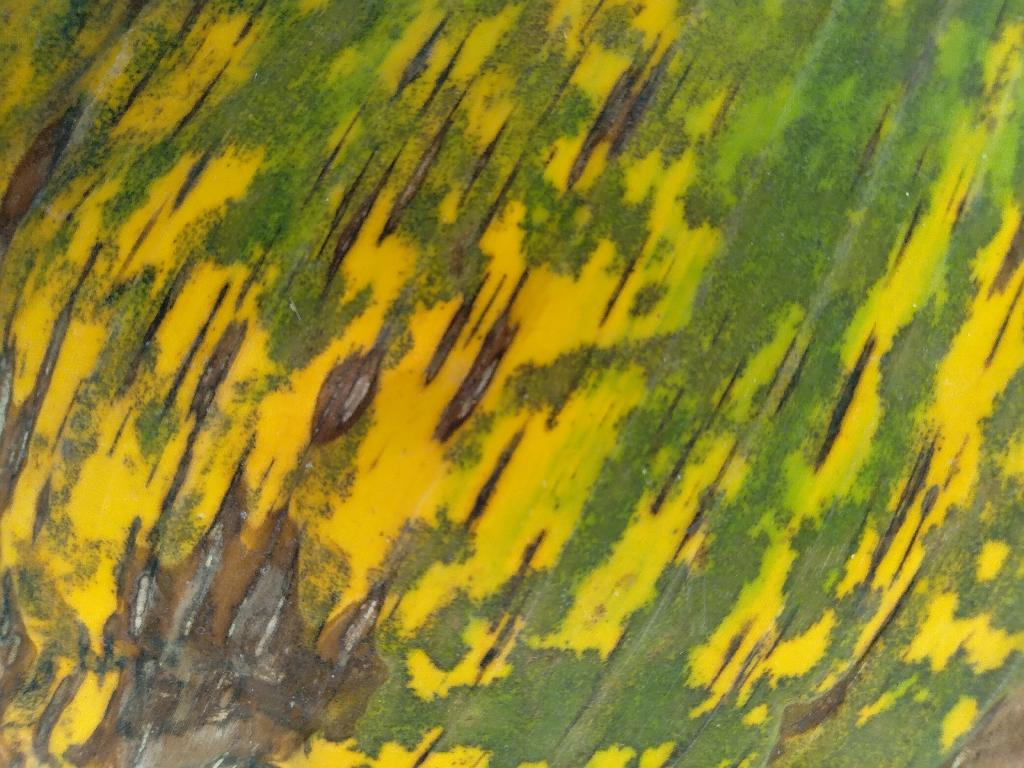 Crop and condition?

banana, black sigatoka
